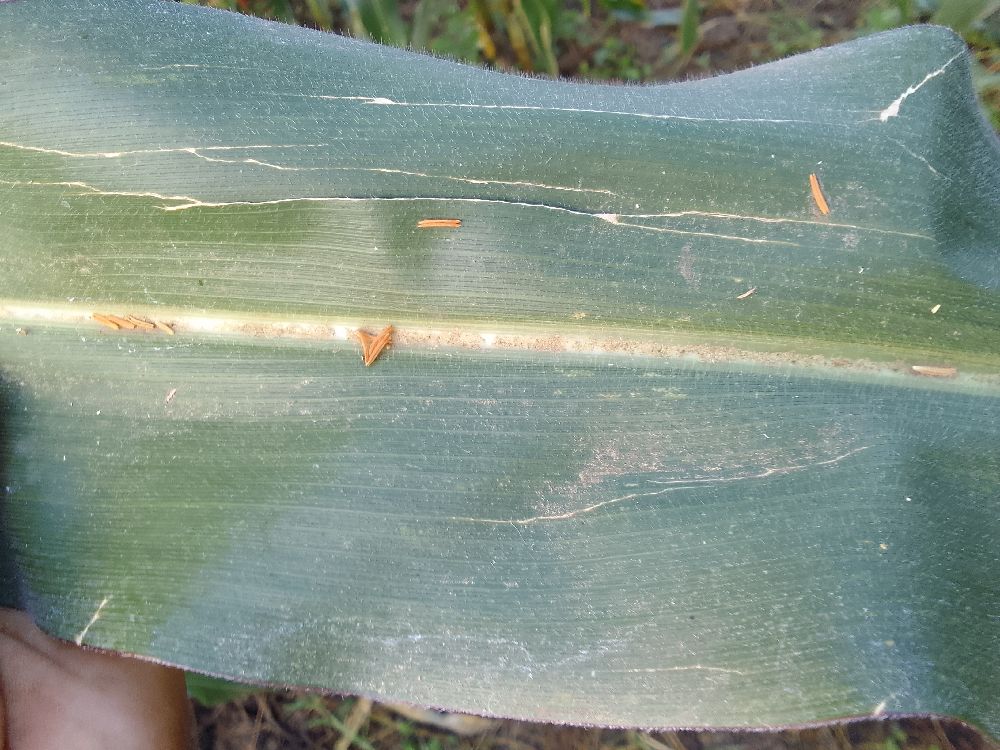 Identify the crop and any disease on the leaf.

maize, healthy
